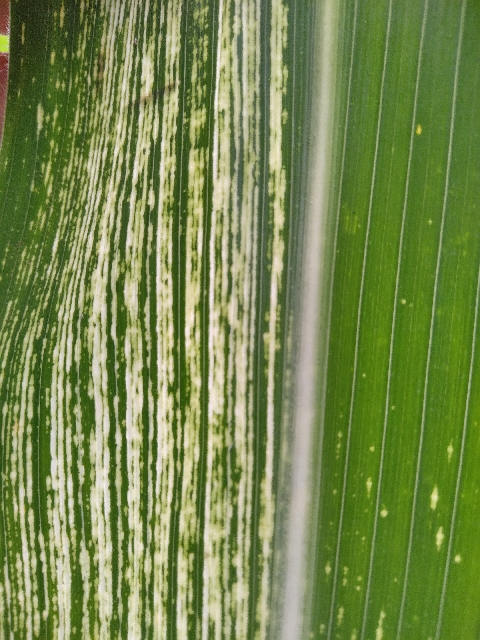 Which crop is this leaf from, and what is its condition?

maize, maize streak virus
